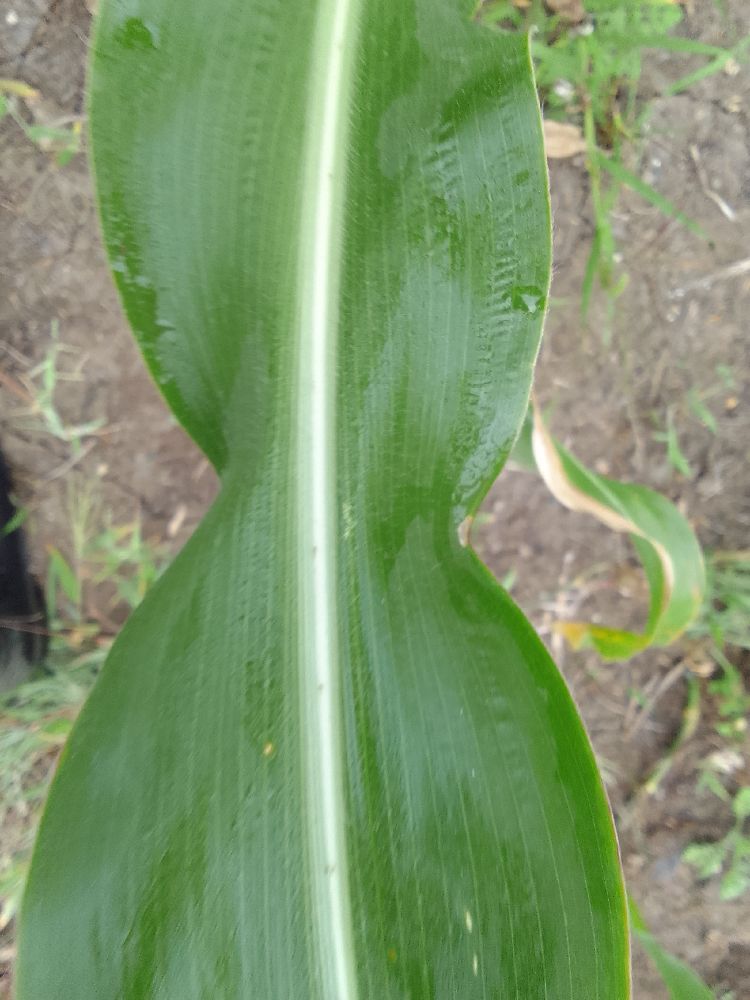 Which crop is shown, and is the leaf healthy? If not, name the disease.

maize, healthy
